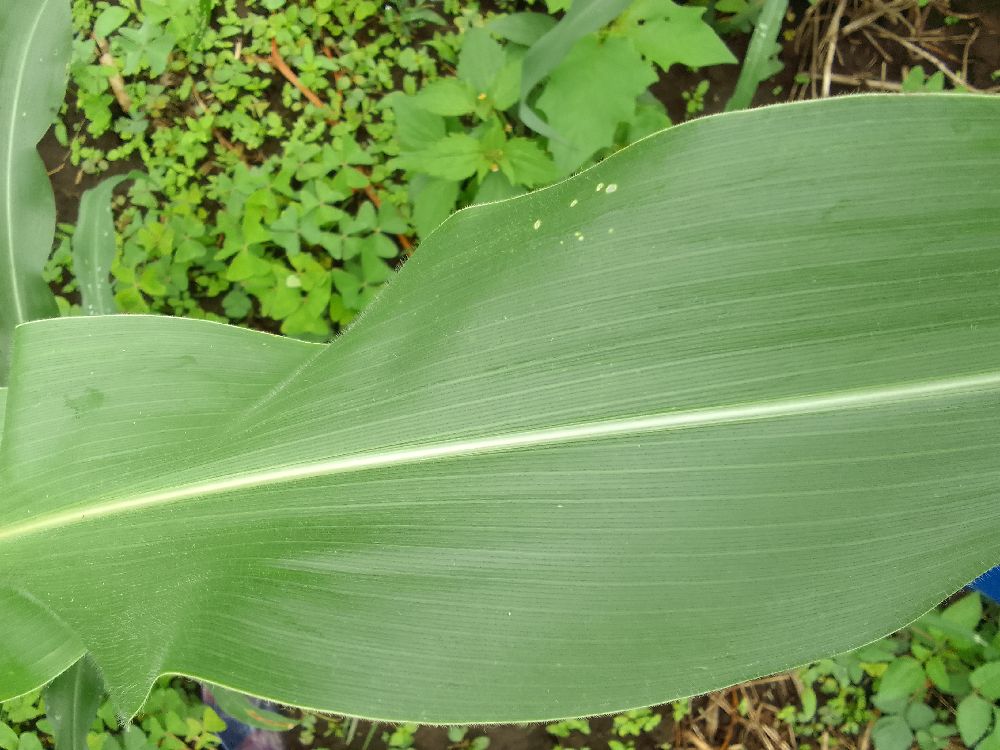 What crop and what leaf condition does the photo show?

maize, healthy
